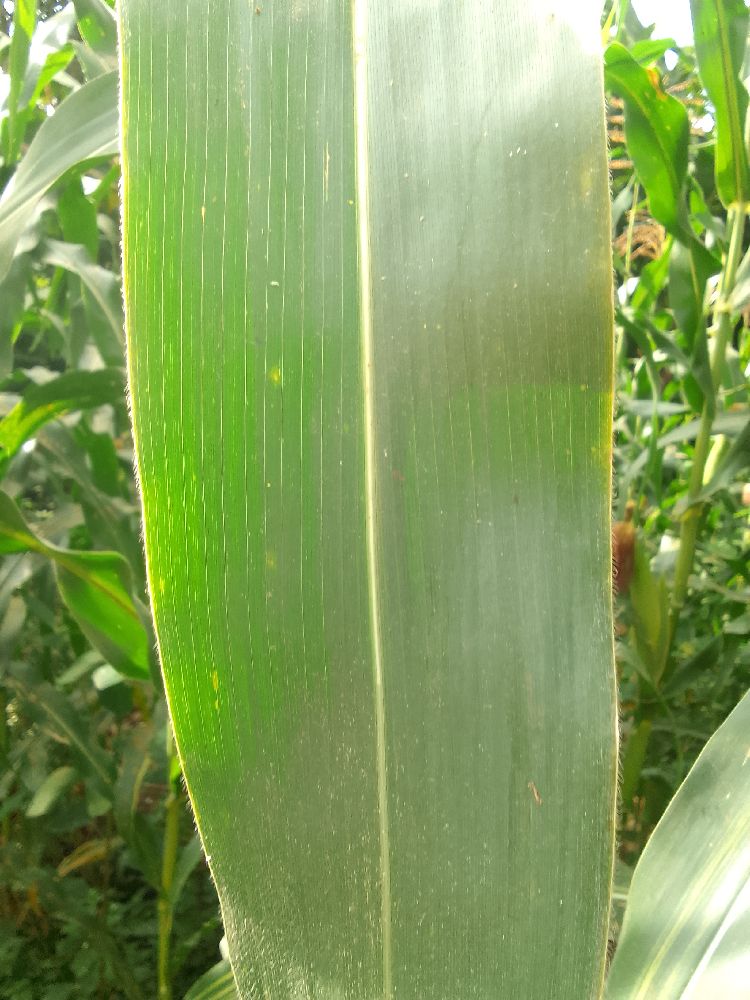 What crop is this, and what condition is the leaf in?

maize, healthy
